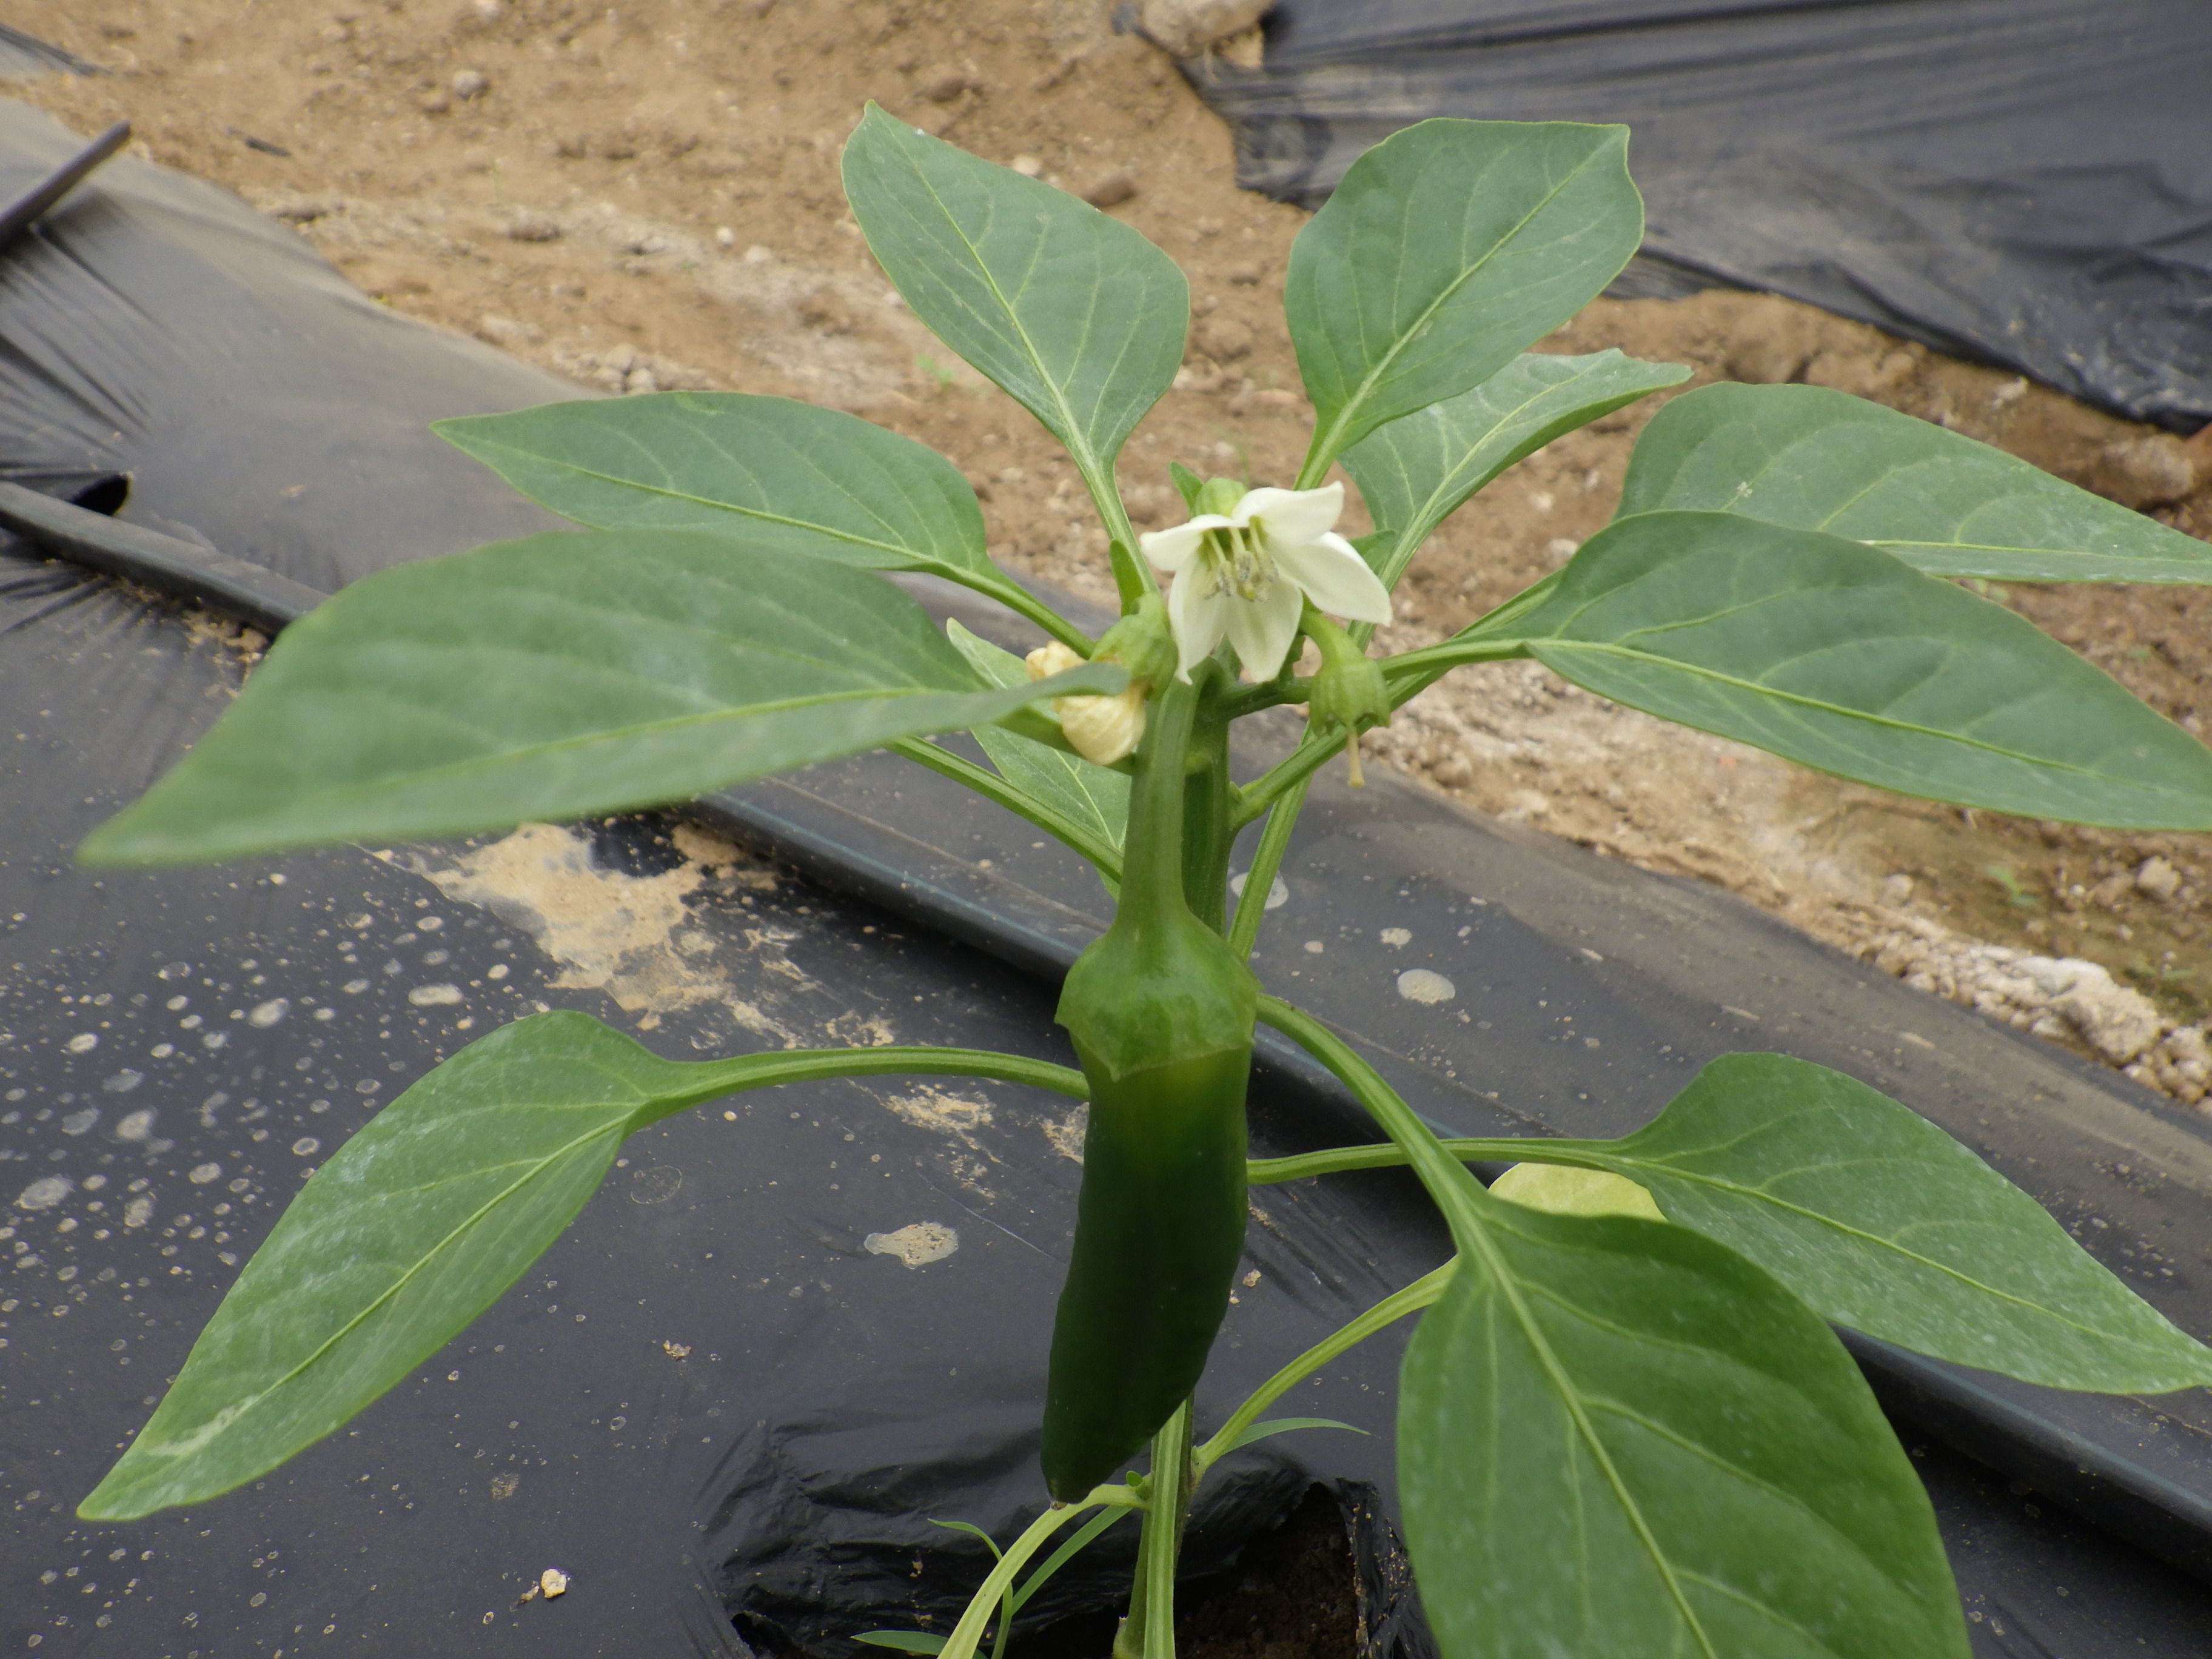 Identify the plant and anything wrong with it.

bell pepper, healthy
